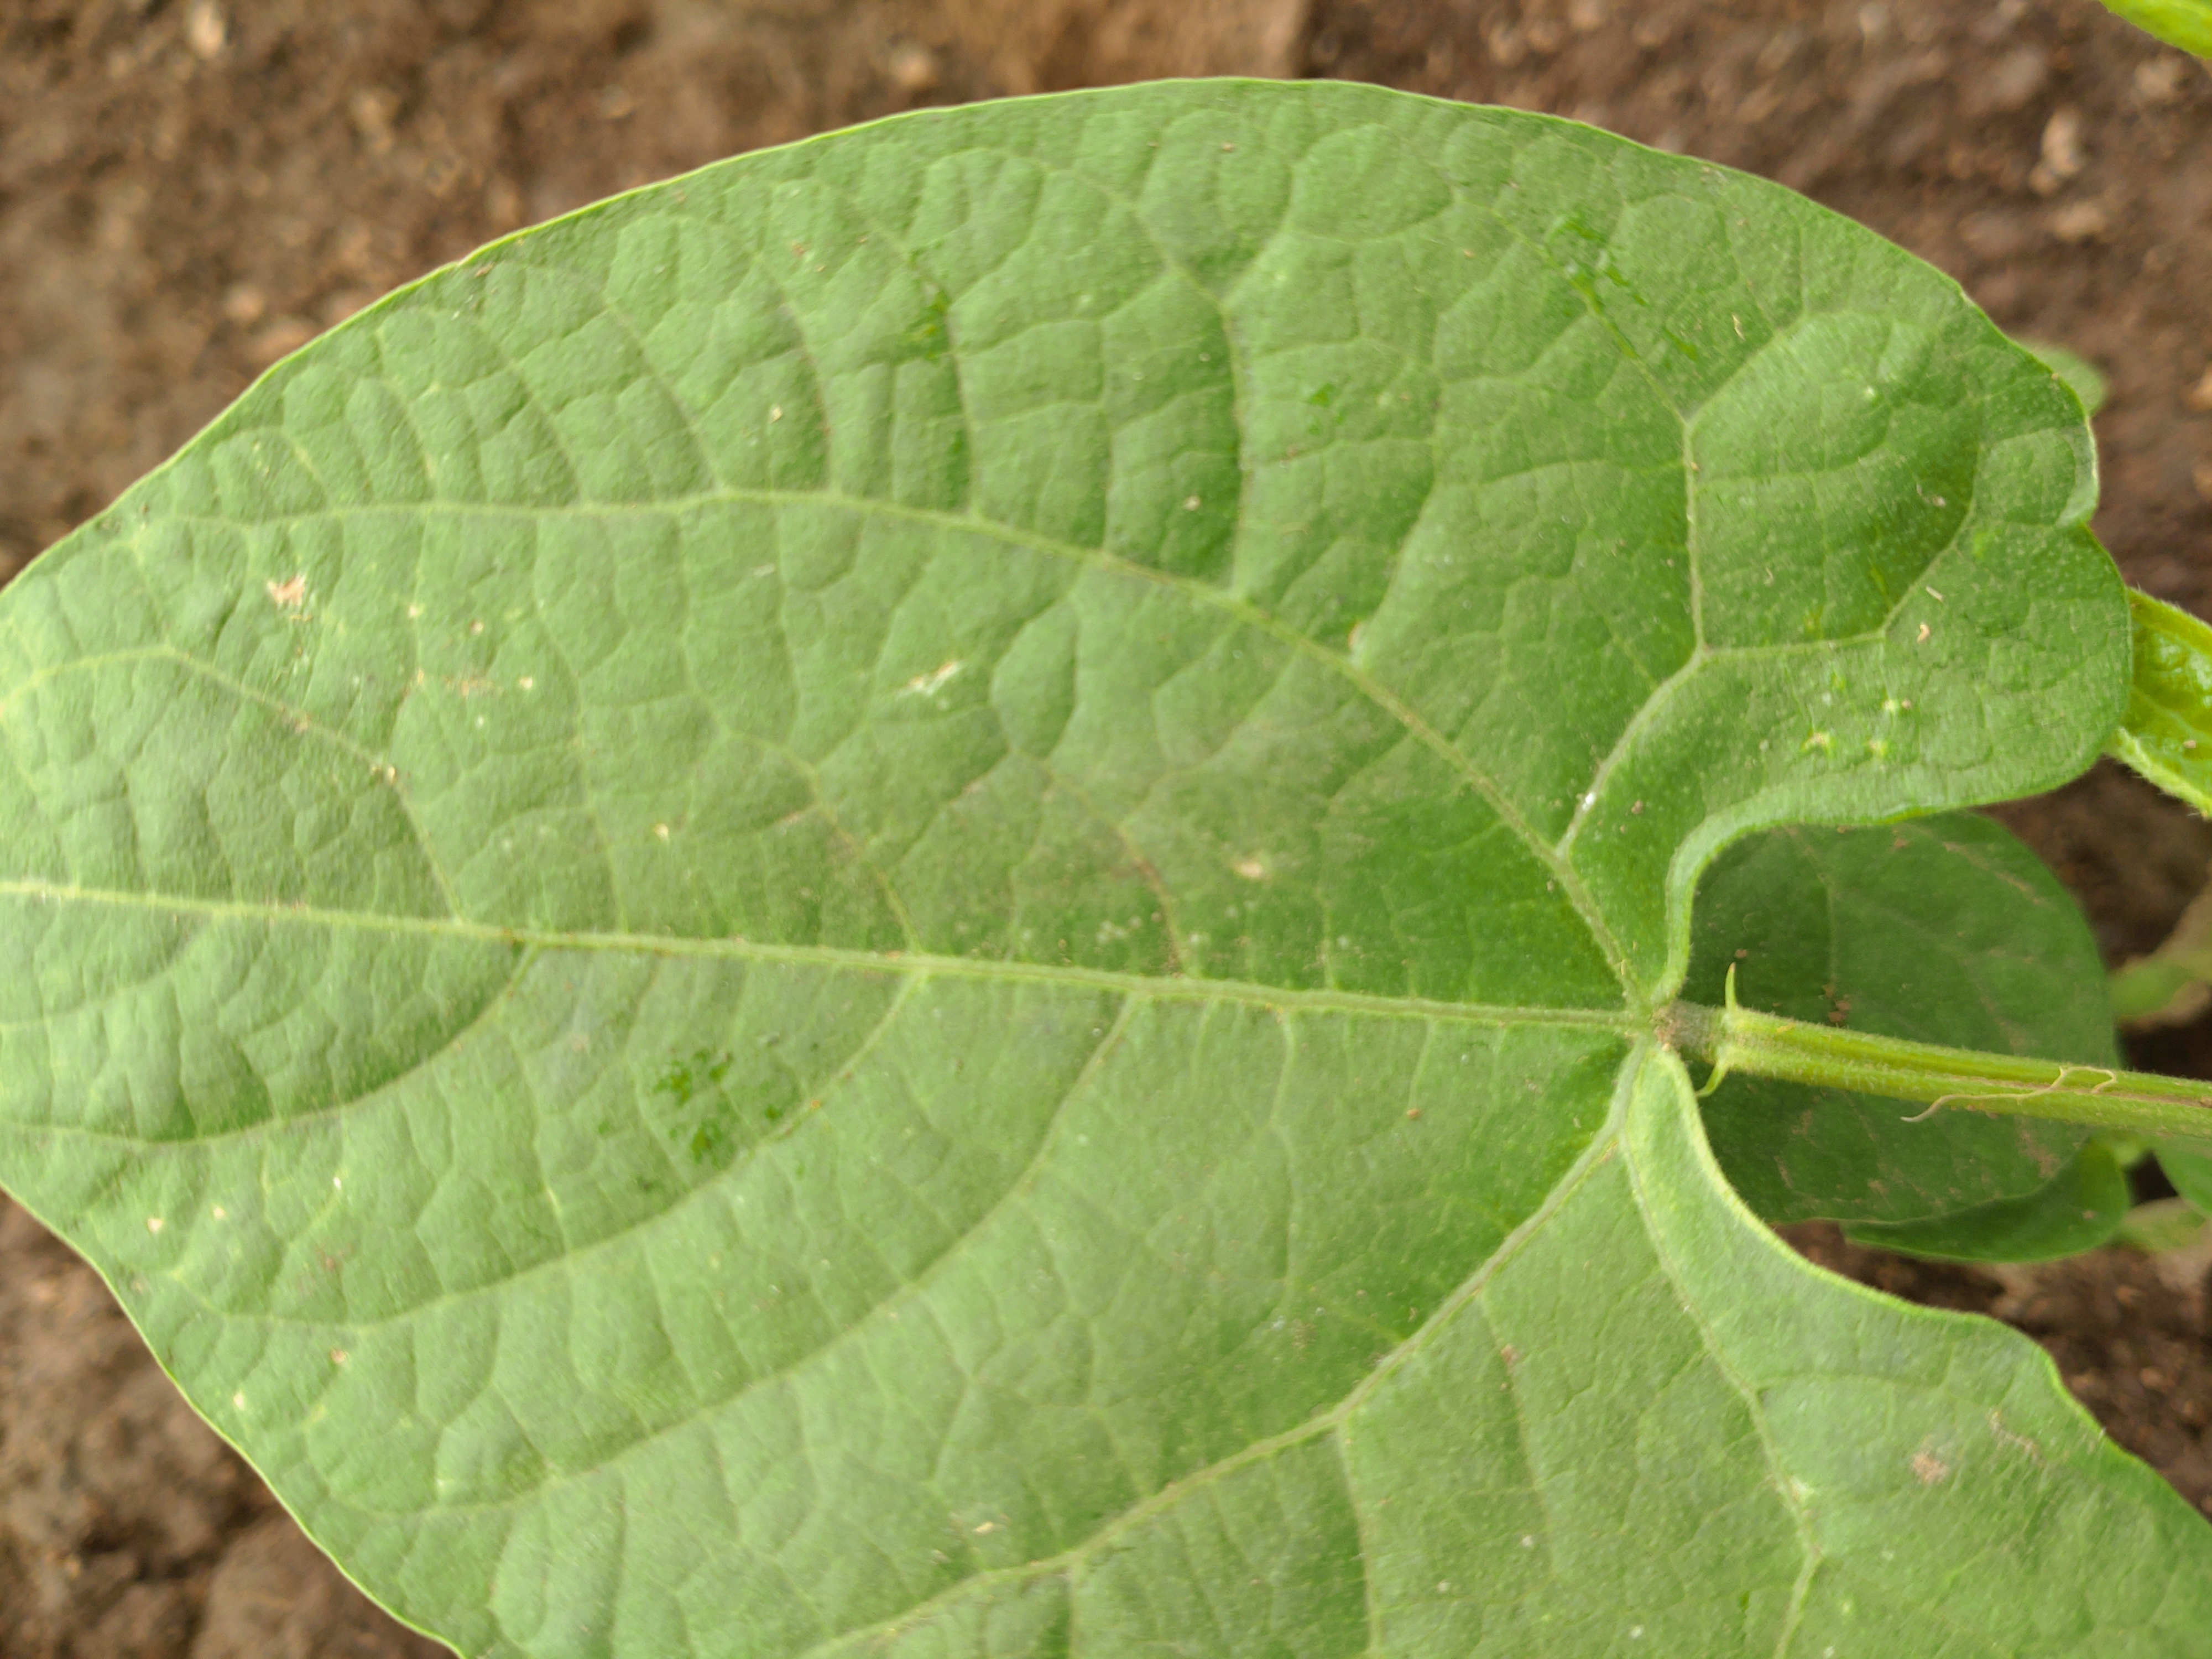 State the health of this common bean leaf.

healthy
